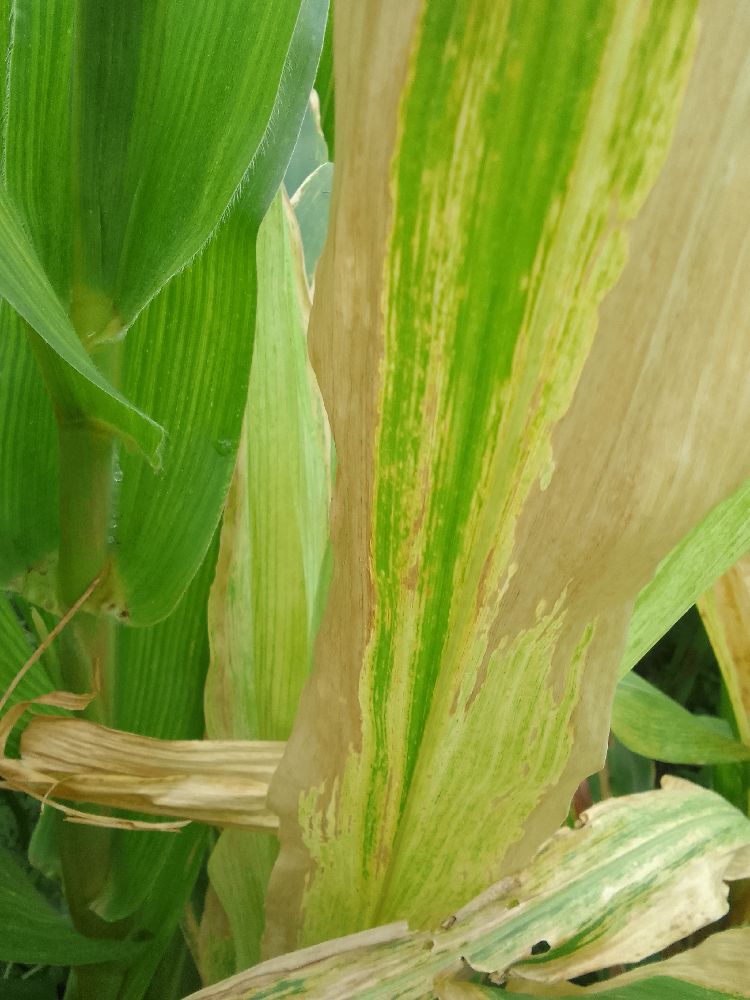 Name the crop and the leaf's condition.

maize, maize lethal necrosis
